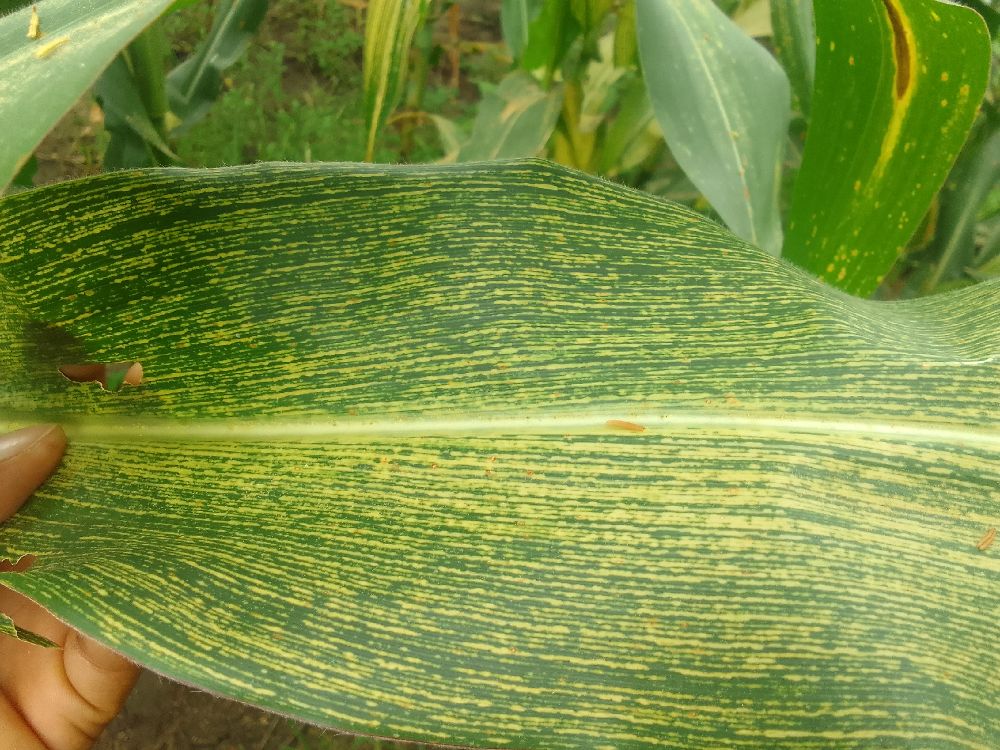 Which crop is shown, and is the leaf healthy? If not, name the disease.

maize, maize streak virus
